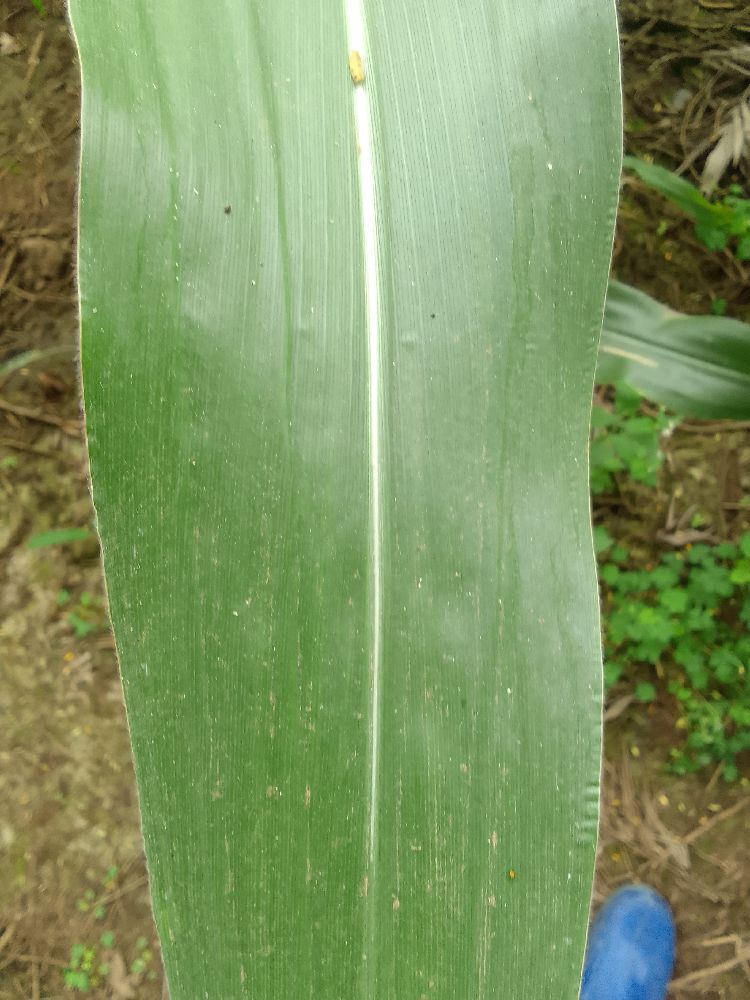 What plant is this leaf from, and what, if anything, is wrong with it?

maize, healthy
